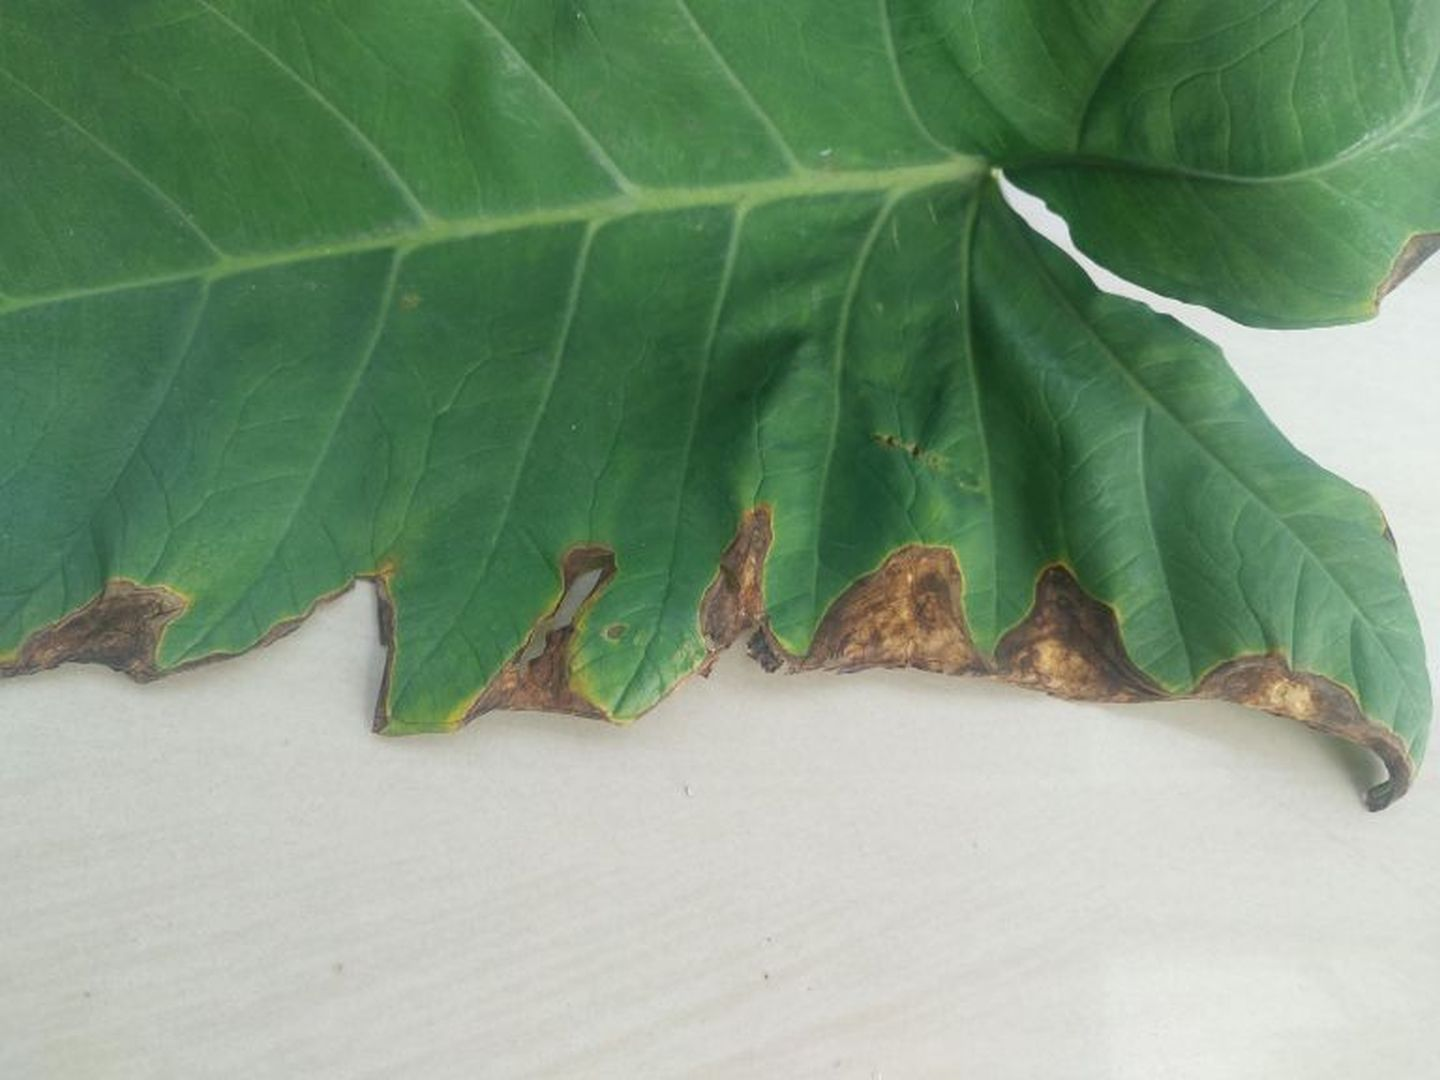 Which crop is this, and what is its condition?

taro, leaf blight
